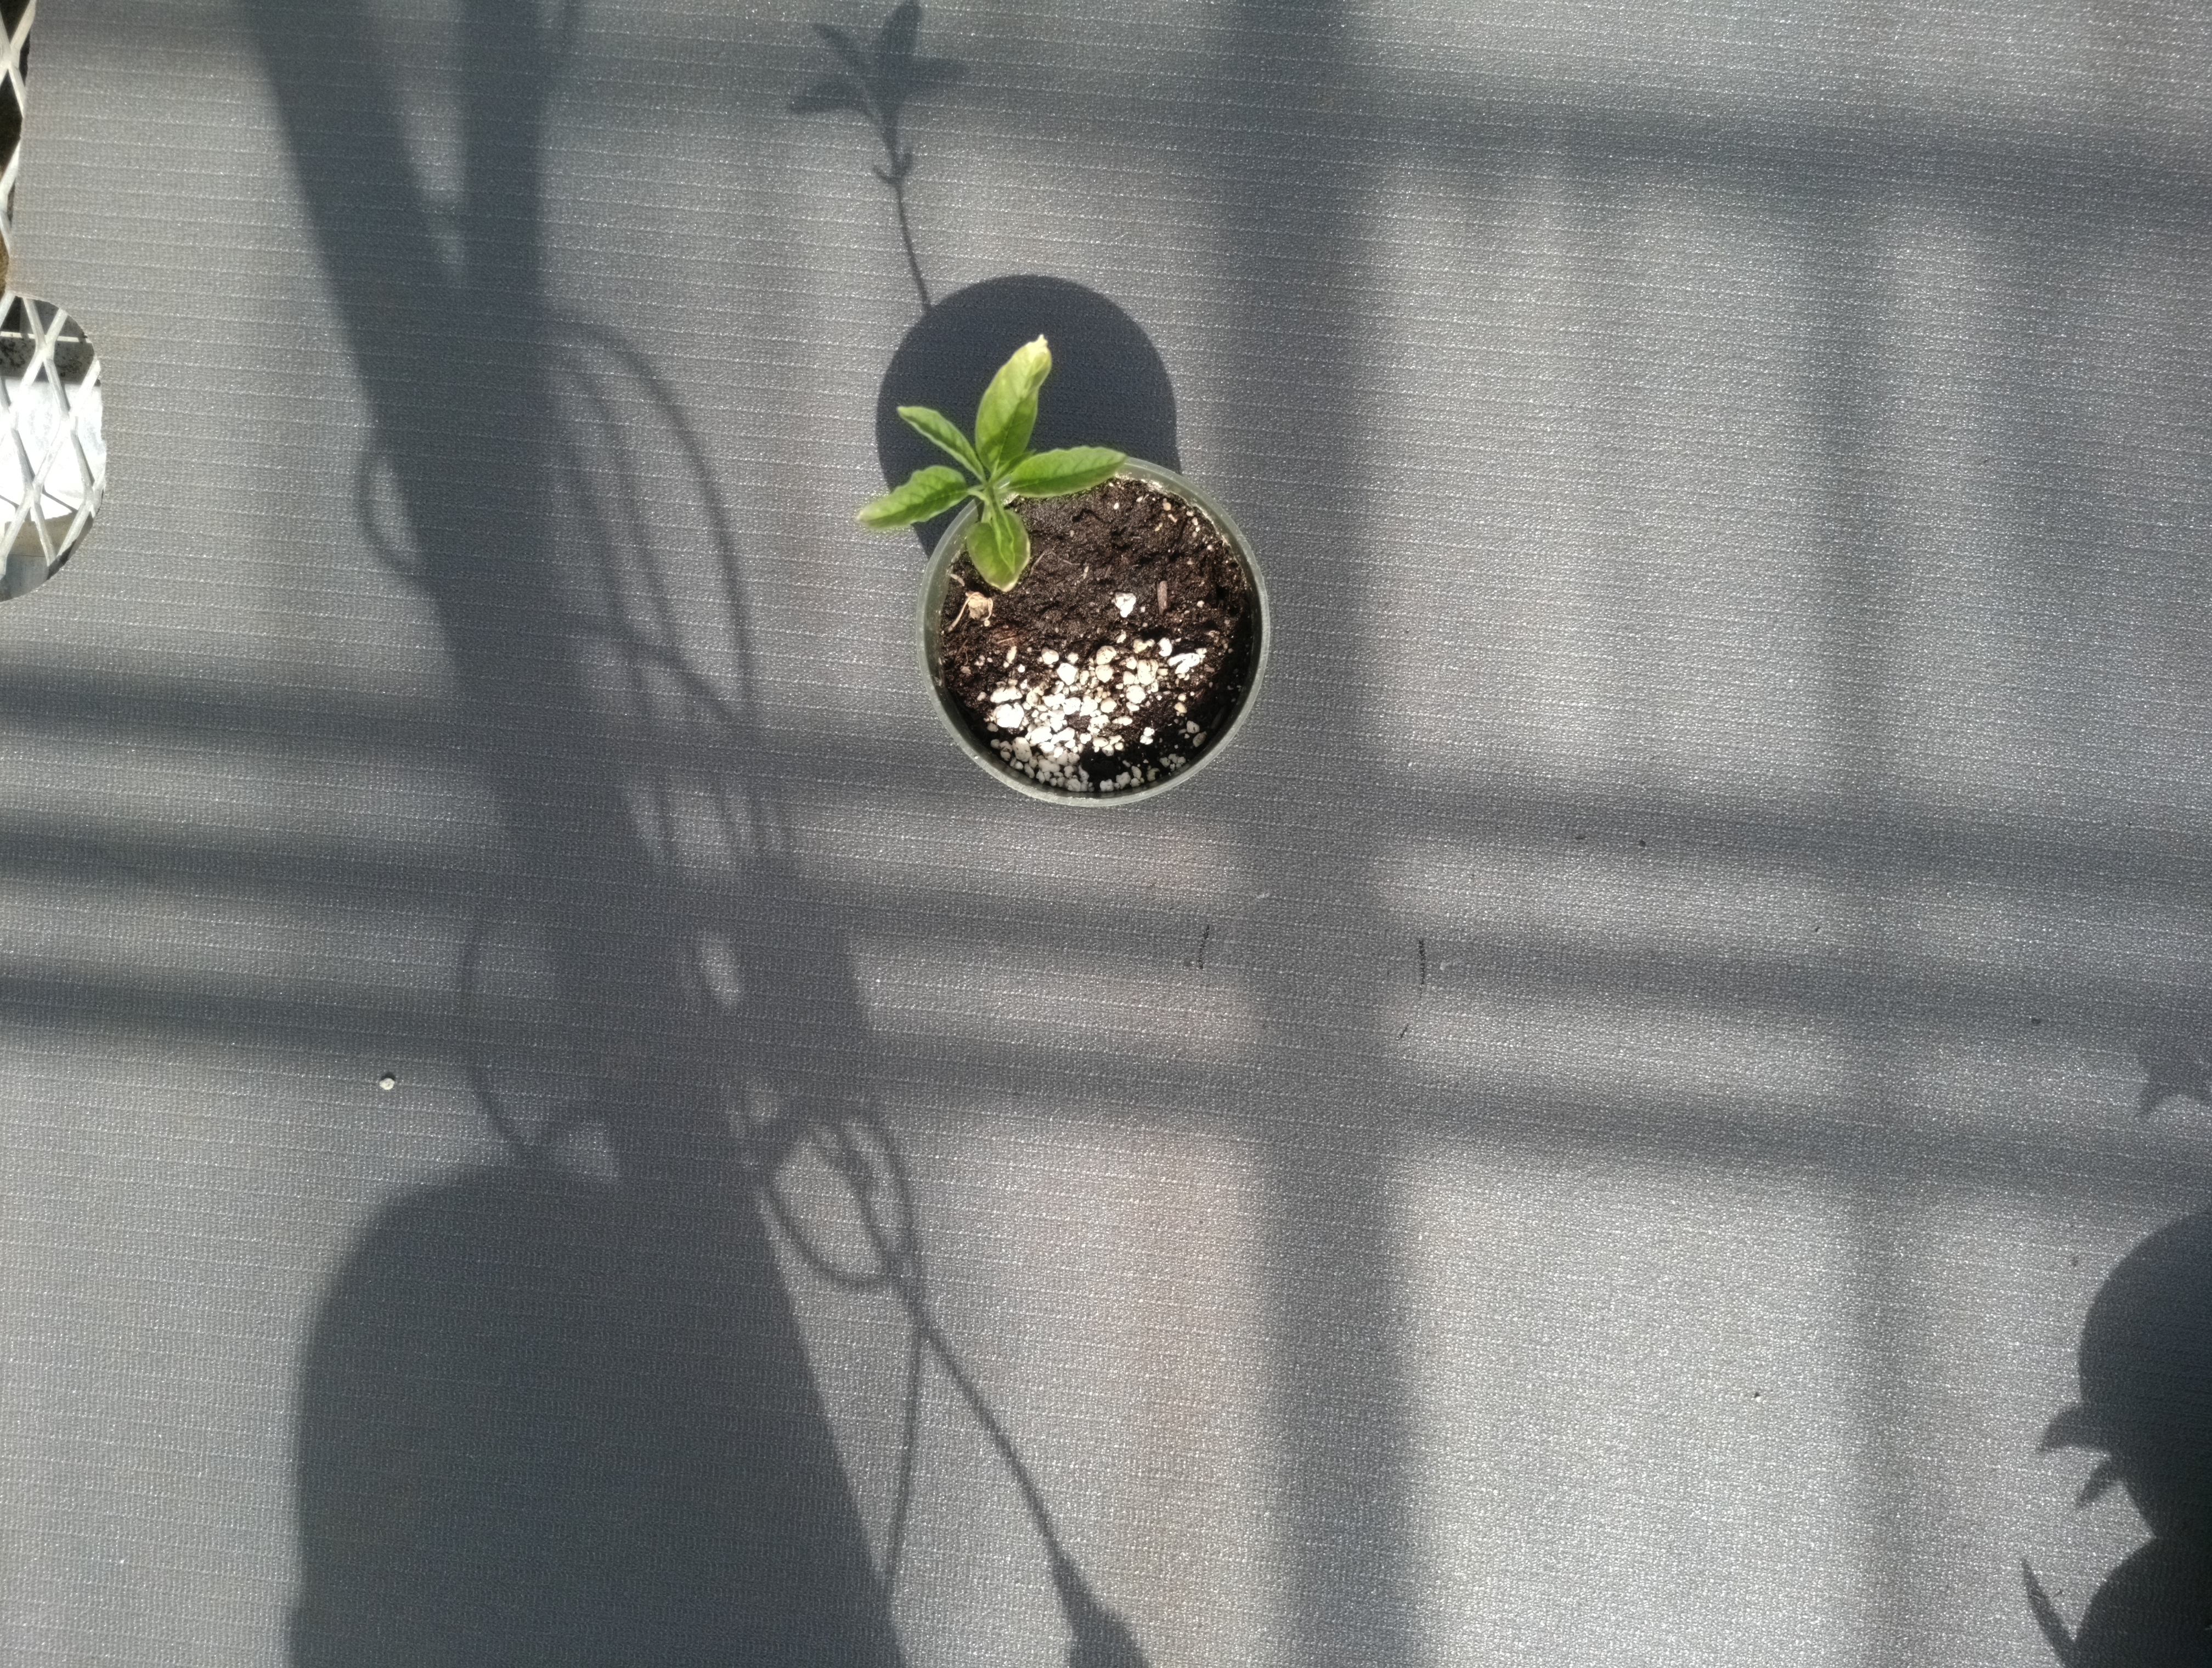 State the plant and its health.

waterhemp, healthy untreated
